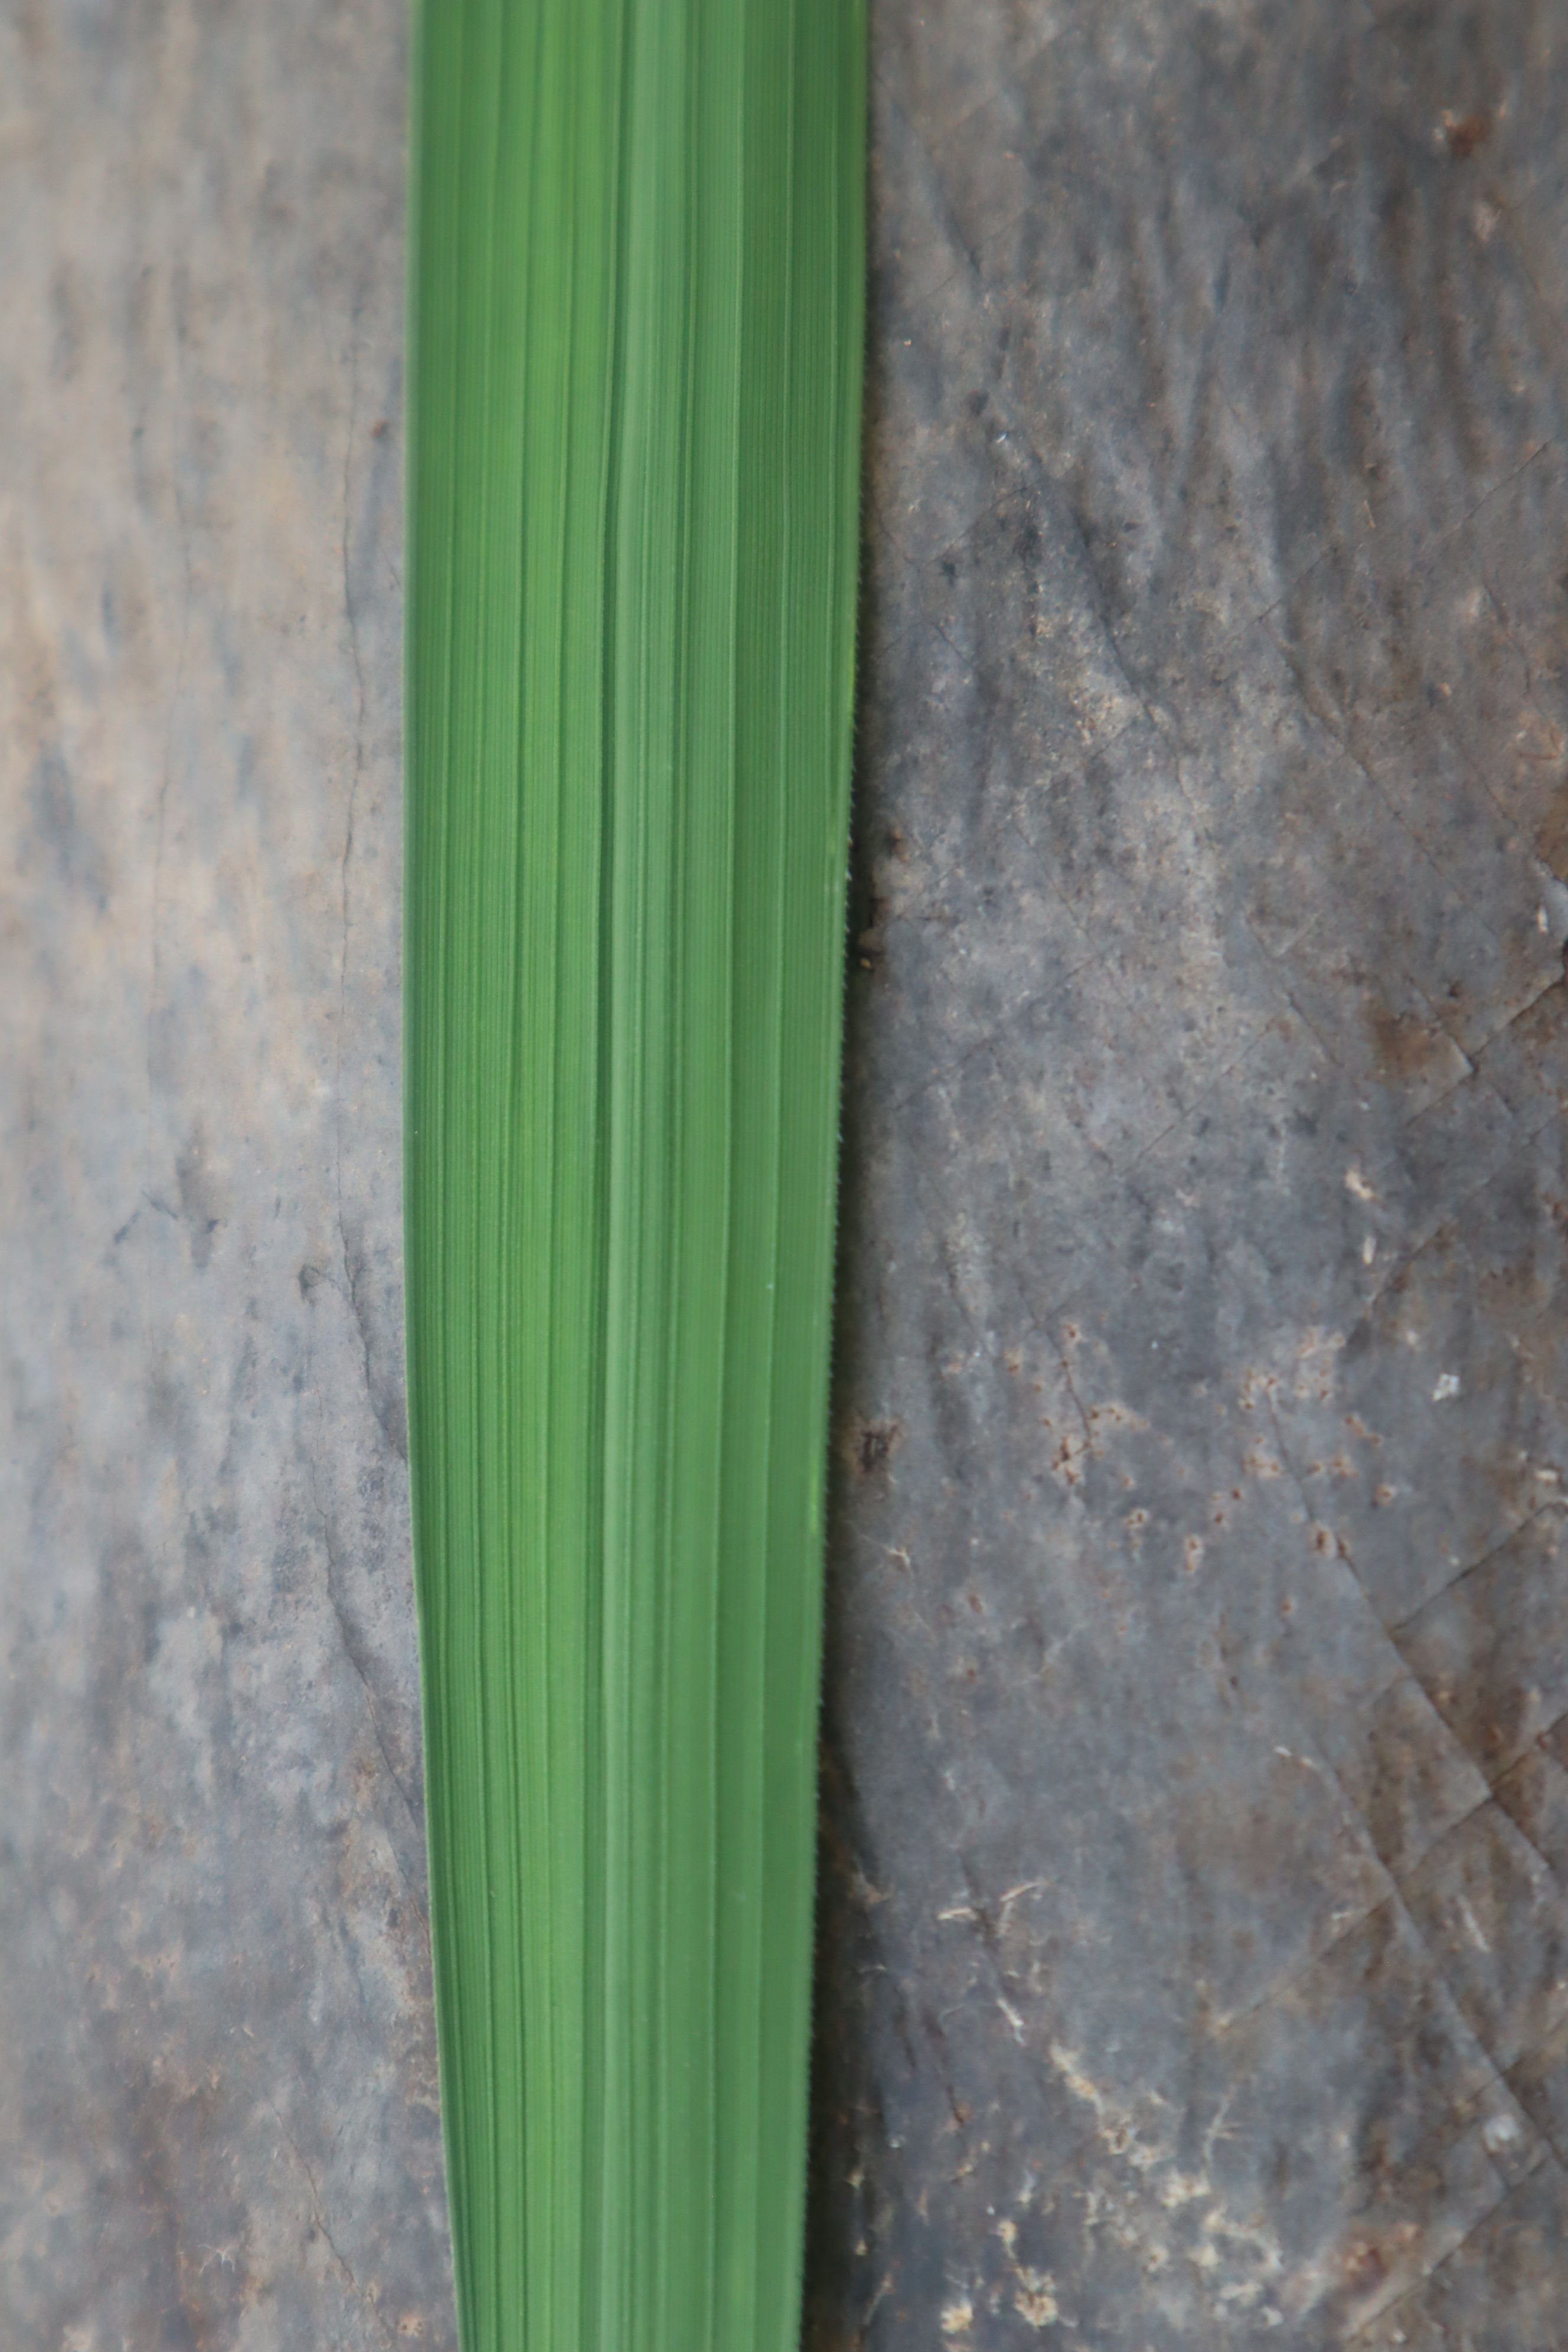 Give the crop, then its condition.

rice, healthy leaves
